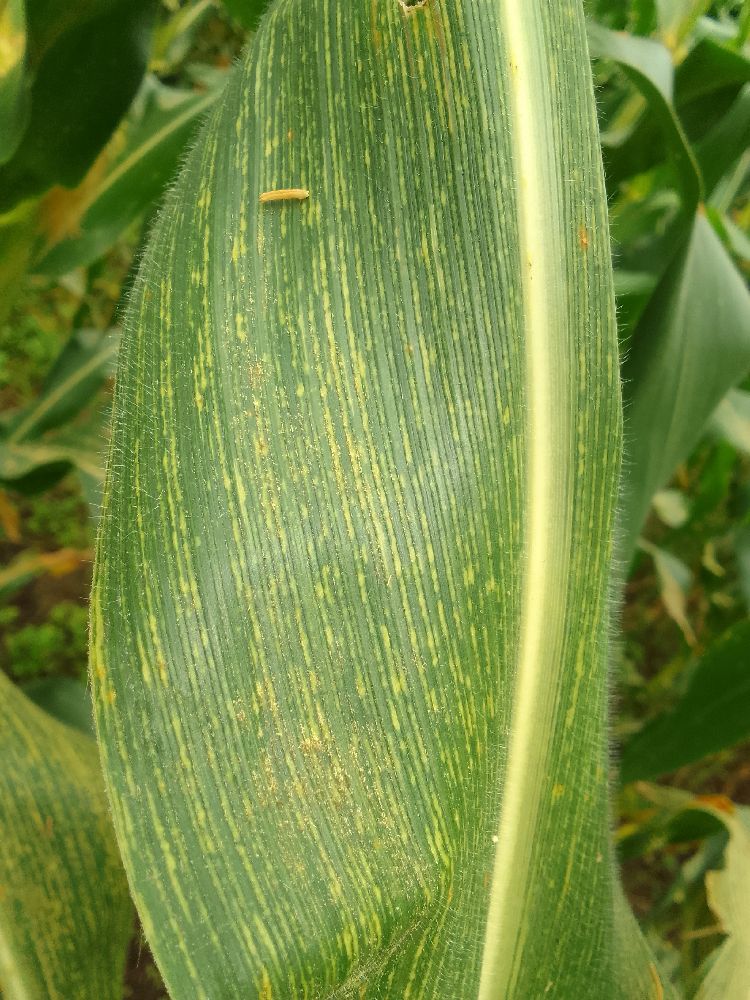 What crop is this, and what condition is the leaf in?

maize, maize streak virus
